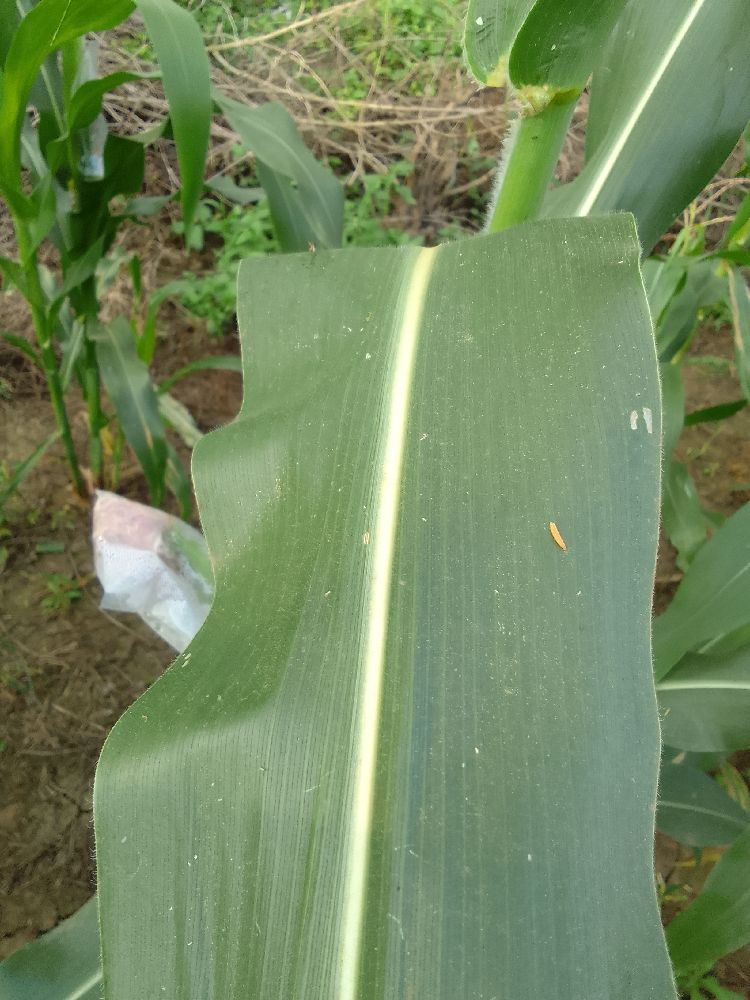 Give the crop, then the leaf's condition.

maize, healthy
